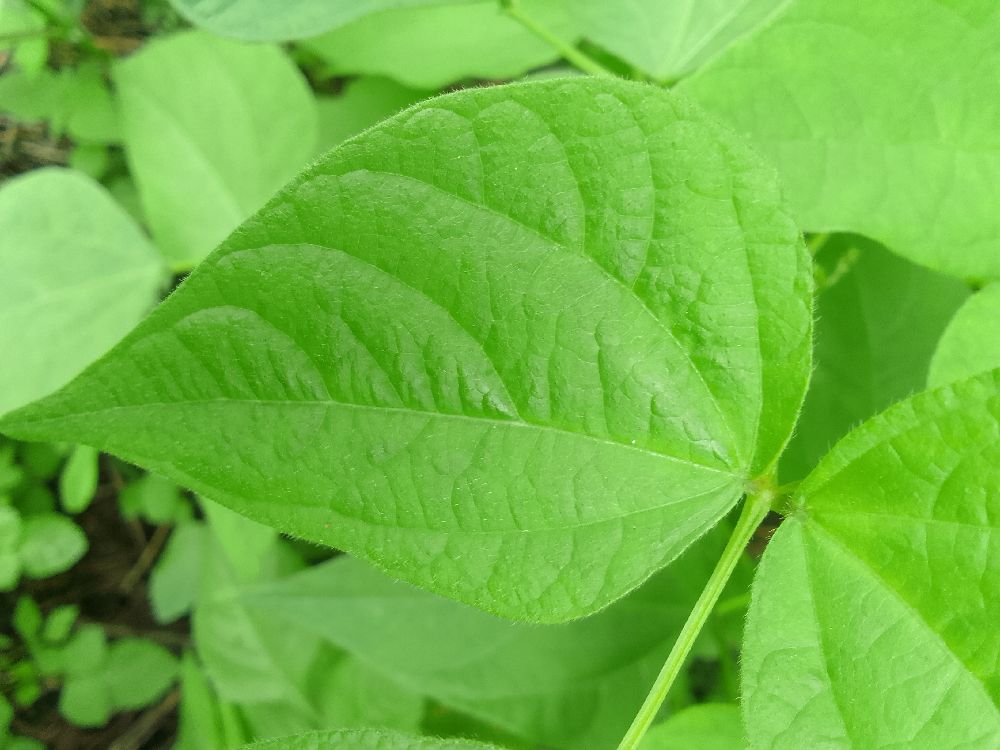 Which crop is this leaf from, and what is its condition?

common bean, healthy
